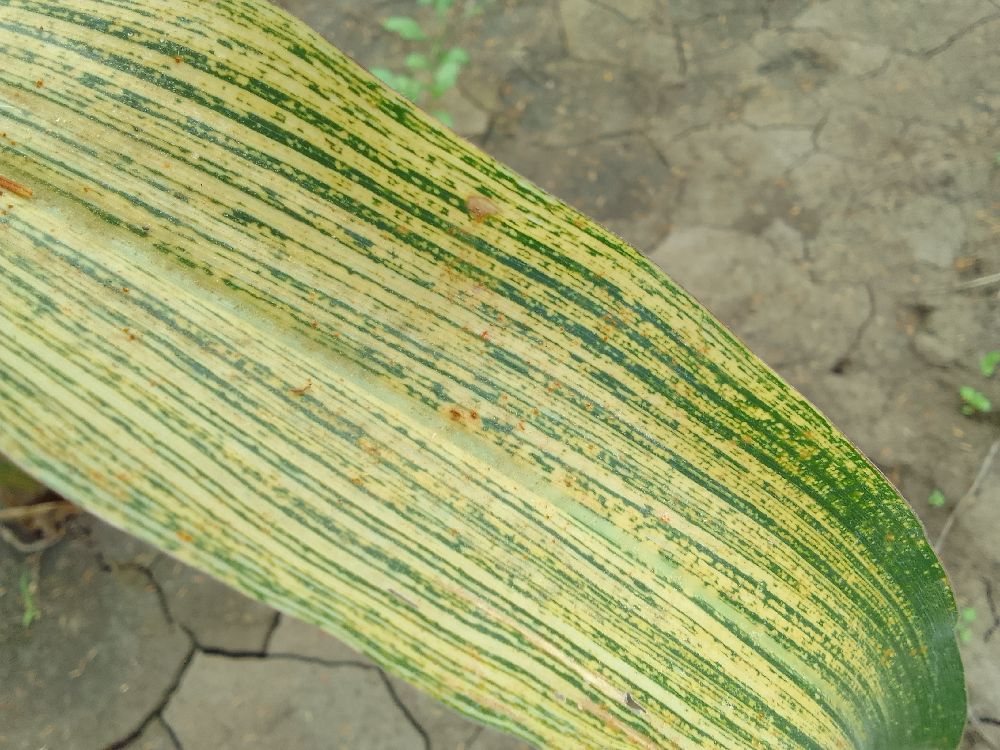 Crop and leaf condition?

maize, maize streak virus
